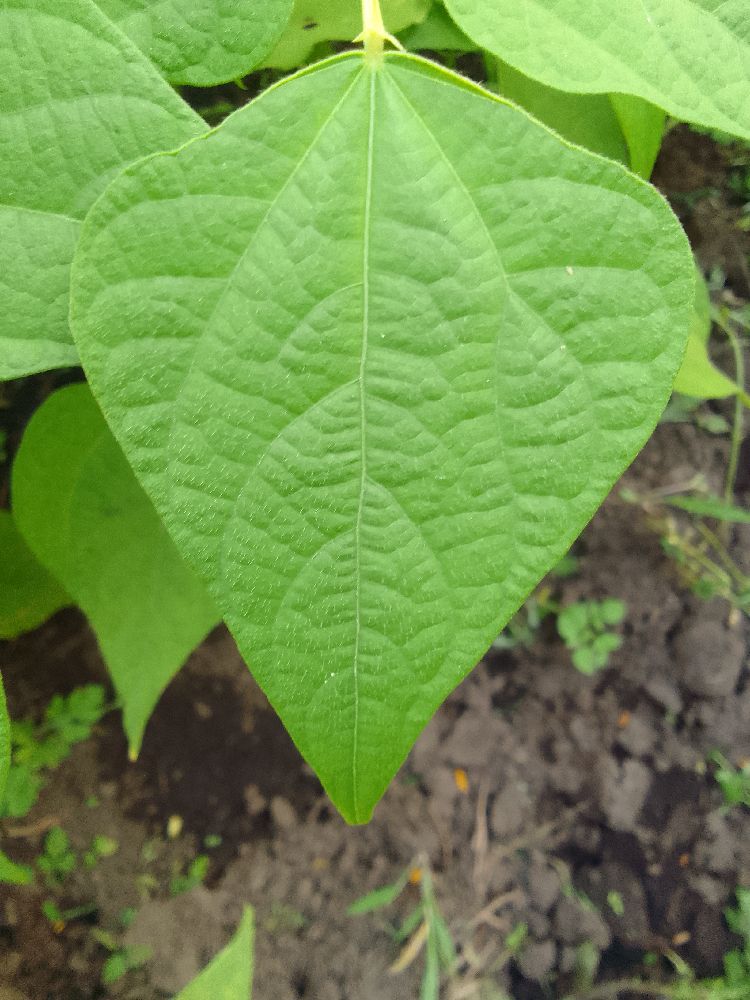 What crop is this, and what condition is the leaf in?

common bean, healthy
